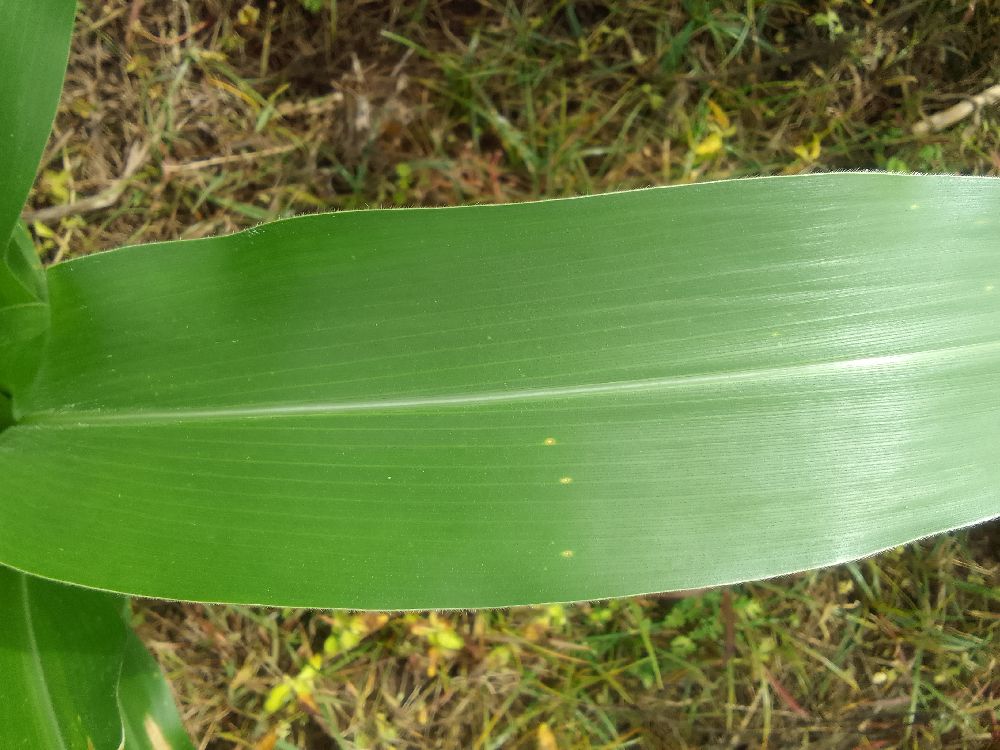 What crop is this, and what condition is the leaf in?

maize, healthy
